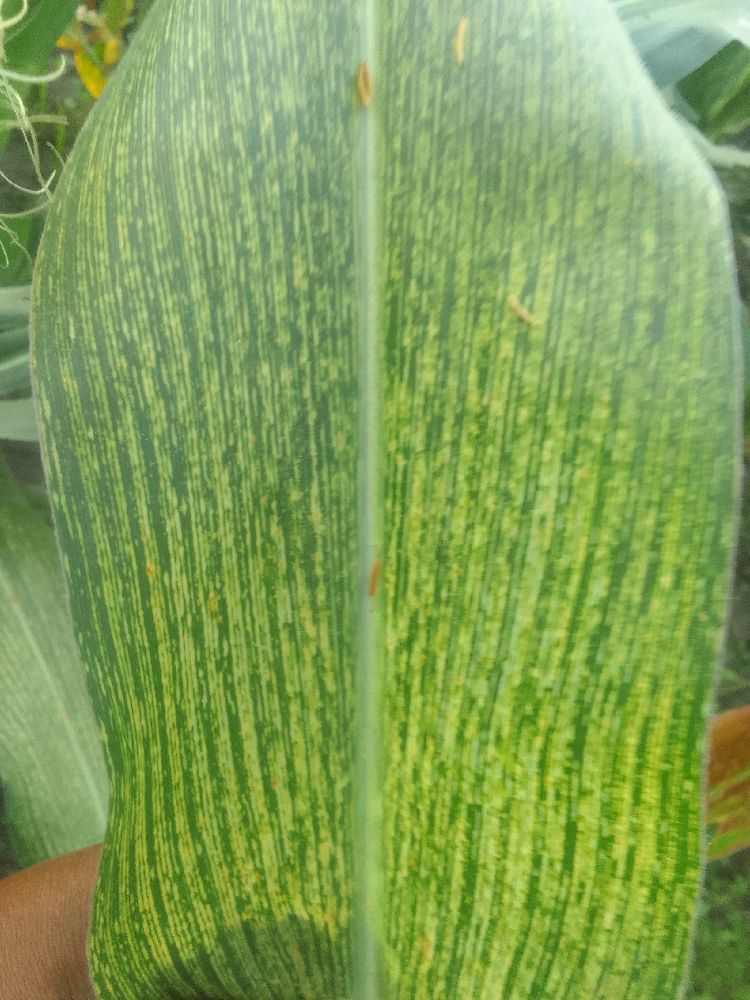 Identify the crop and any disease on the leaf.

maize, maize streak virus
